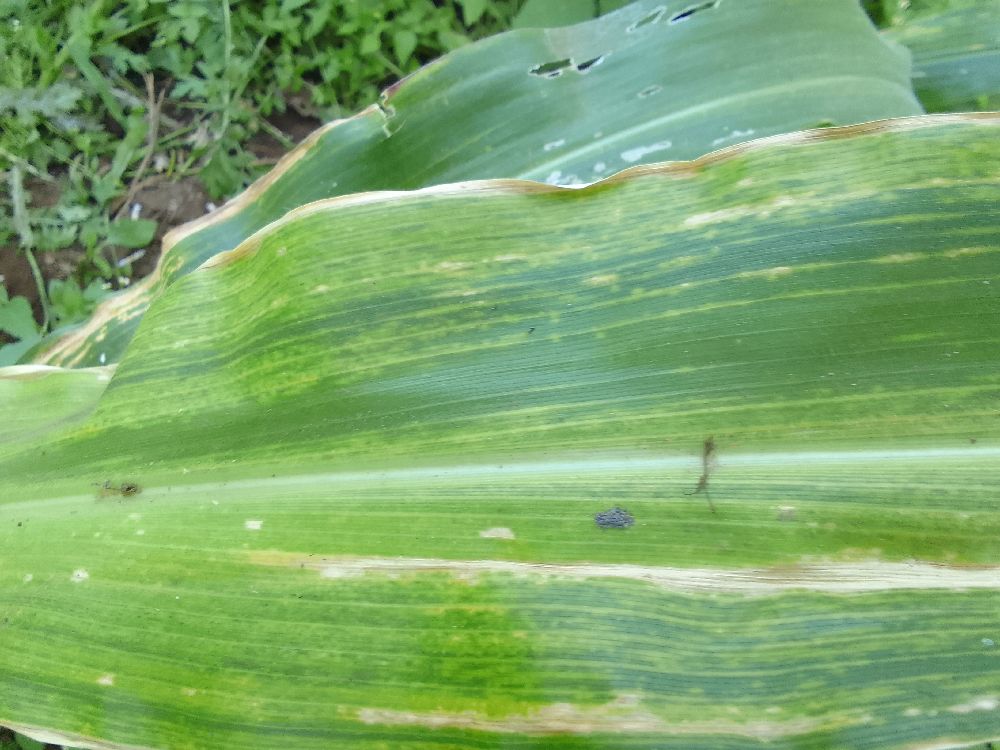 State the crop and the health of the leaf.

maize, maize lethal necrosis
